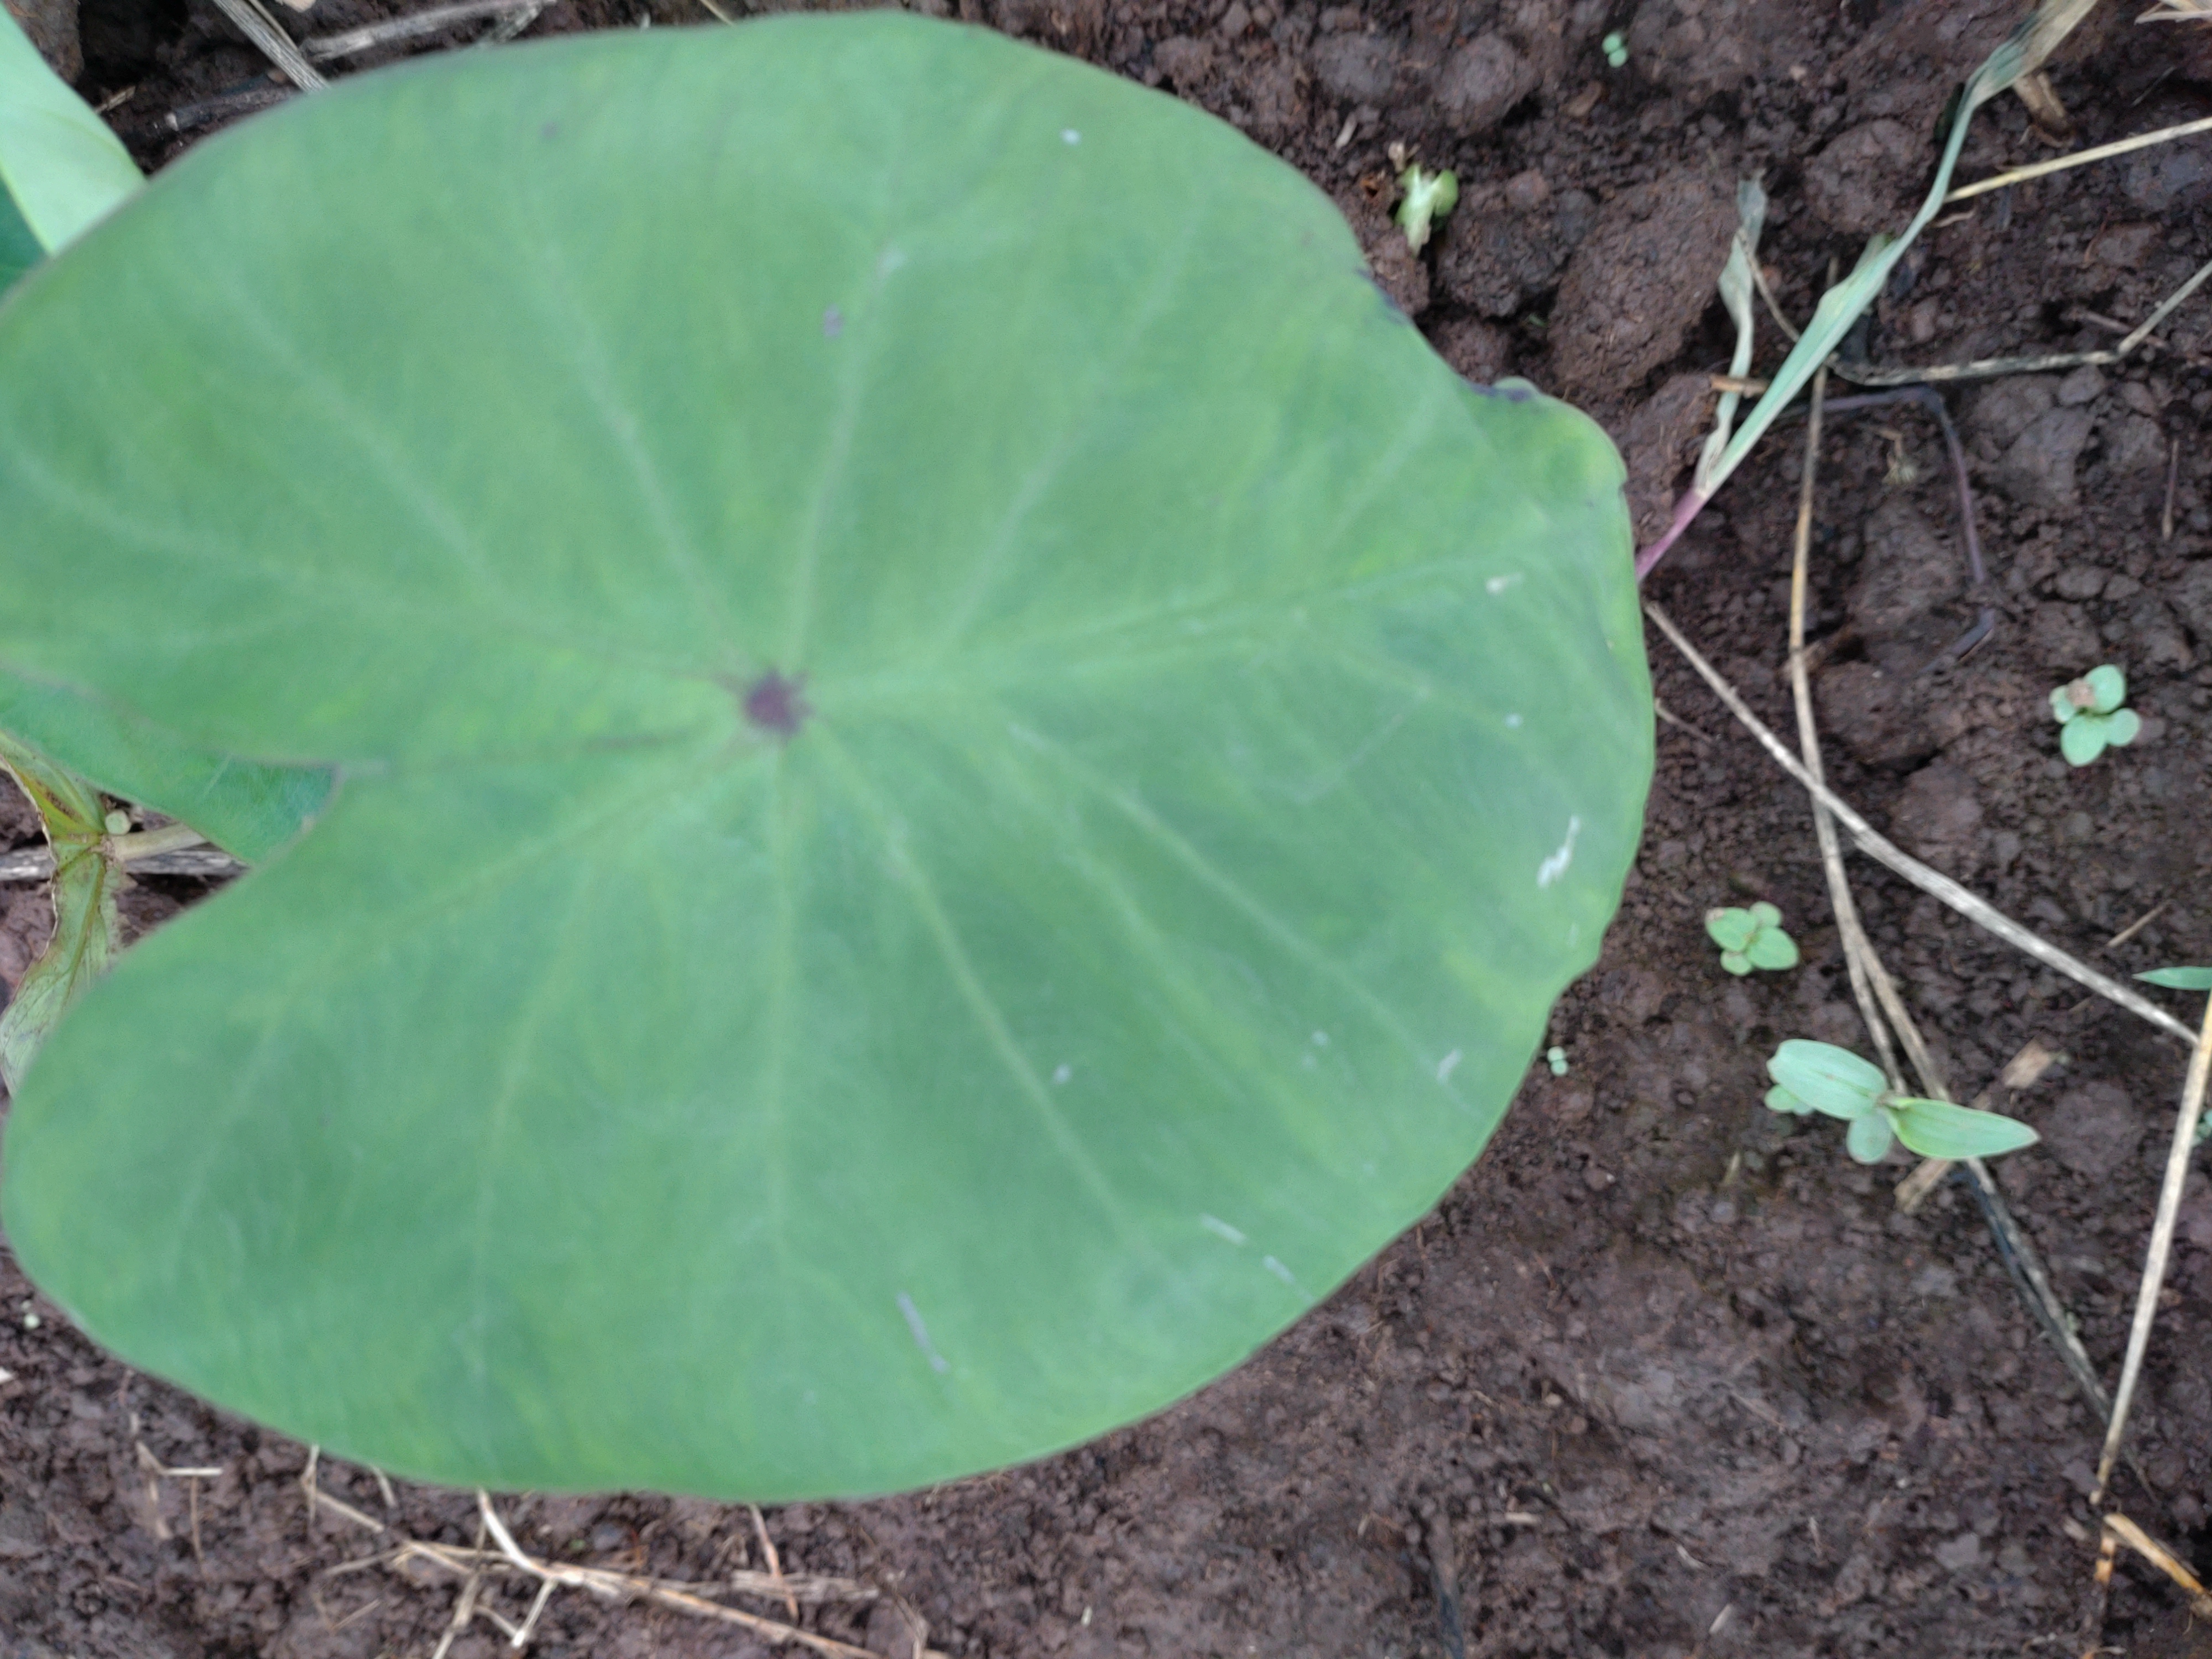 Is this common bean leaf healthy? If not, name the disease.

healthy
